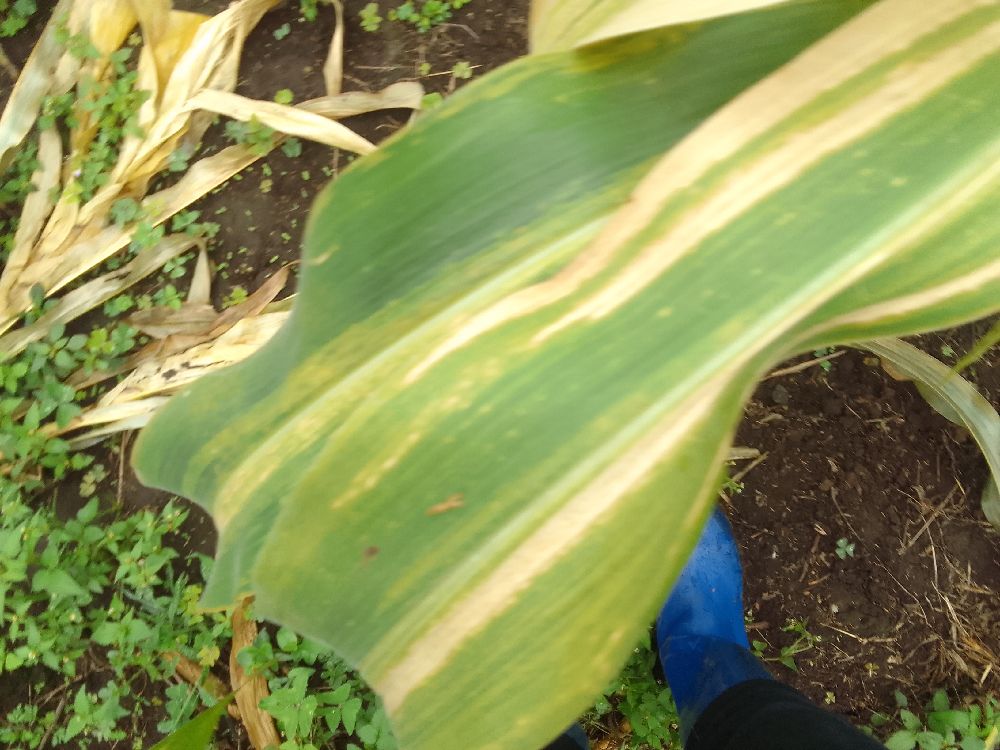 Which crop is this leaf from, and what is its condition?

maize, maize lethal necrosis
